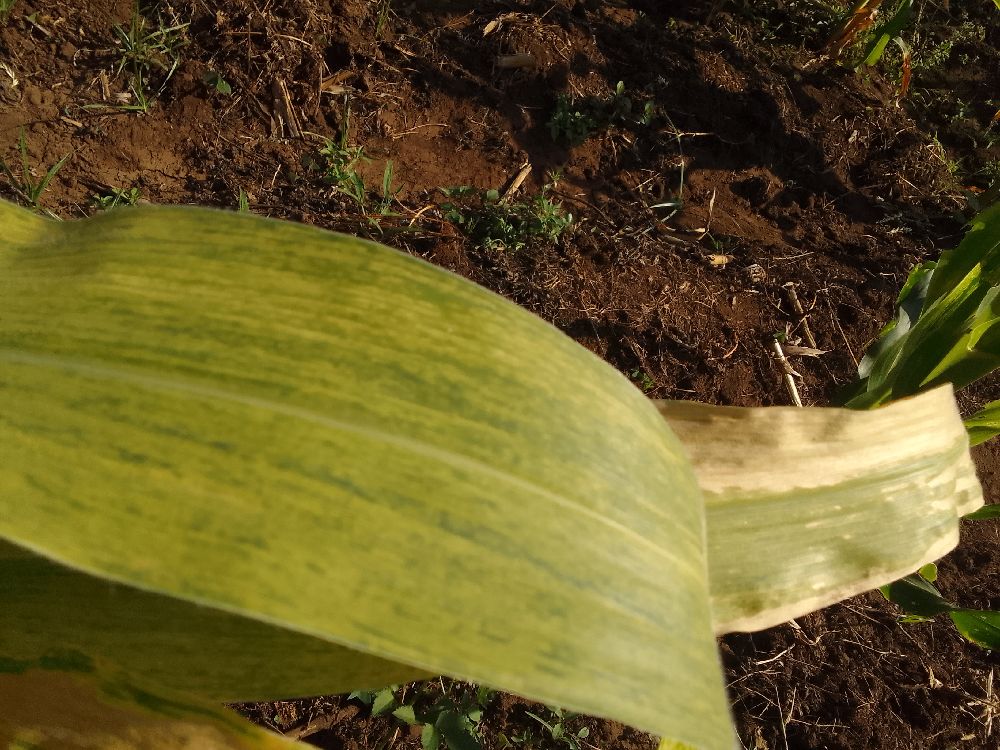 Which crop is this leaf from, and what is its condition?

maize, maize lethal necrosis
